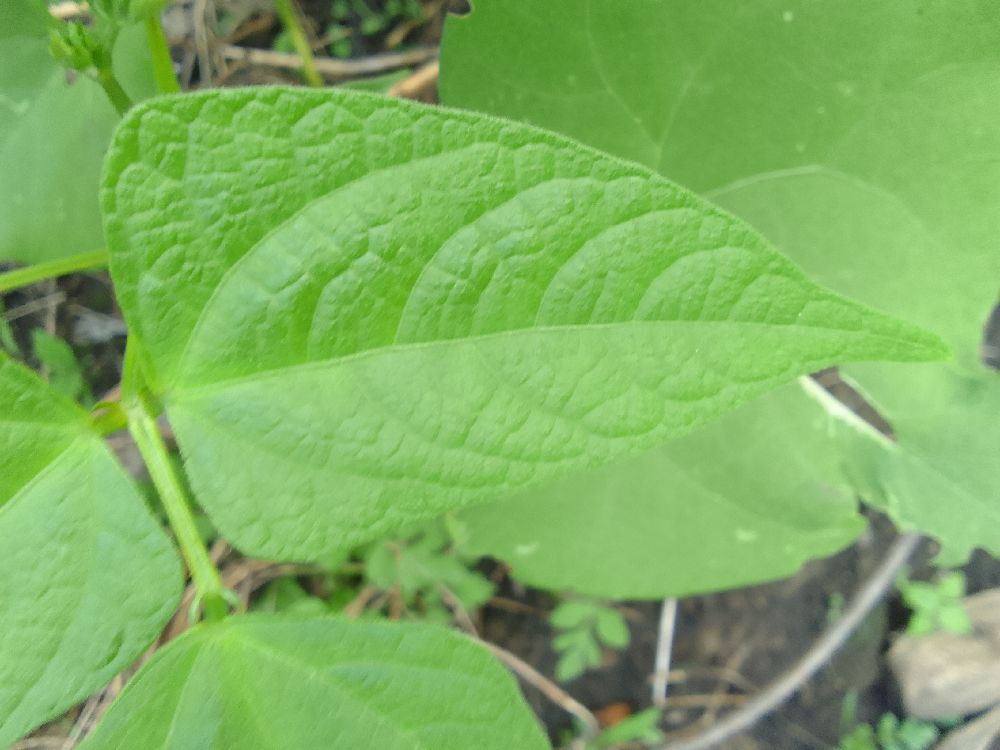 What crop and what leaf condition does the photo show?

common bean, healthy
